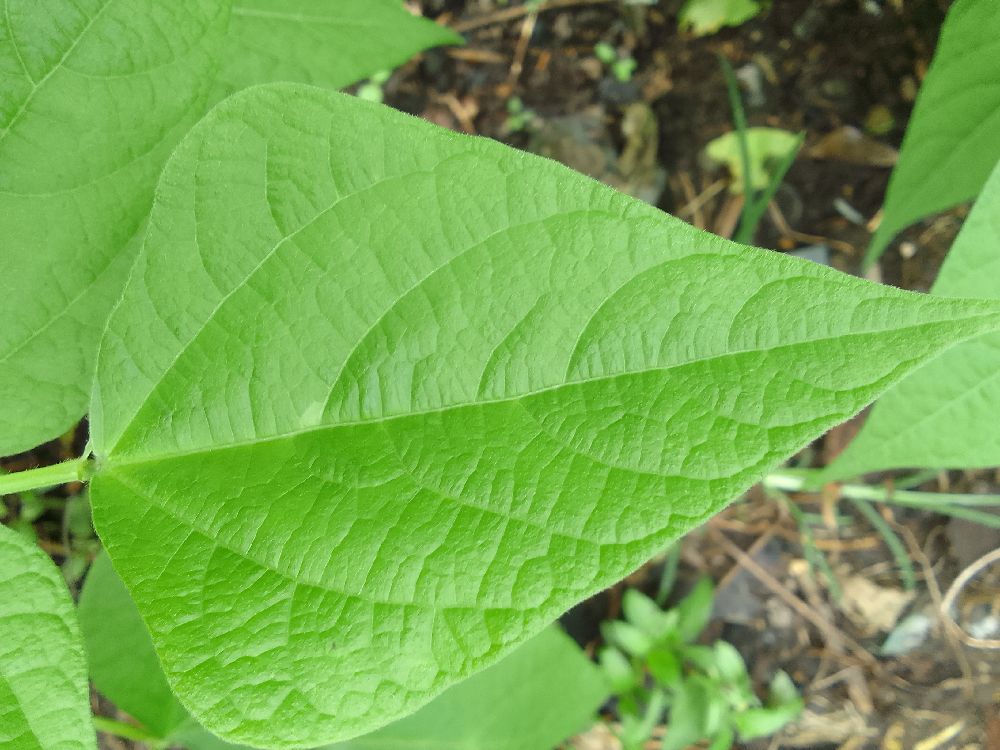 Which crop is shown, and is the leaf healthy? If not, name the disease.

common bean, healthy
